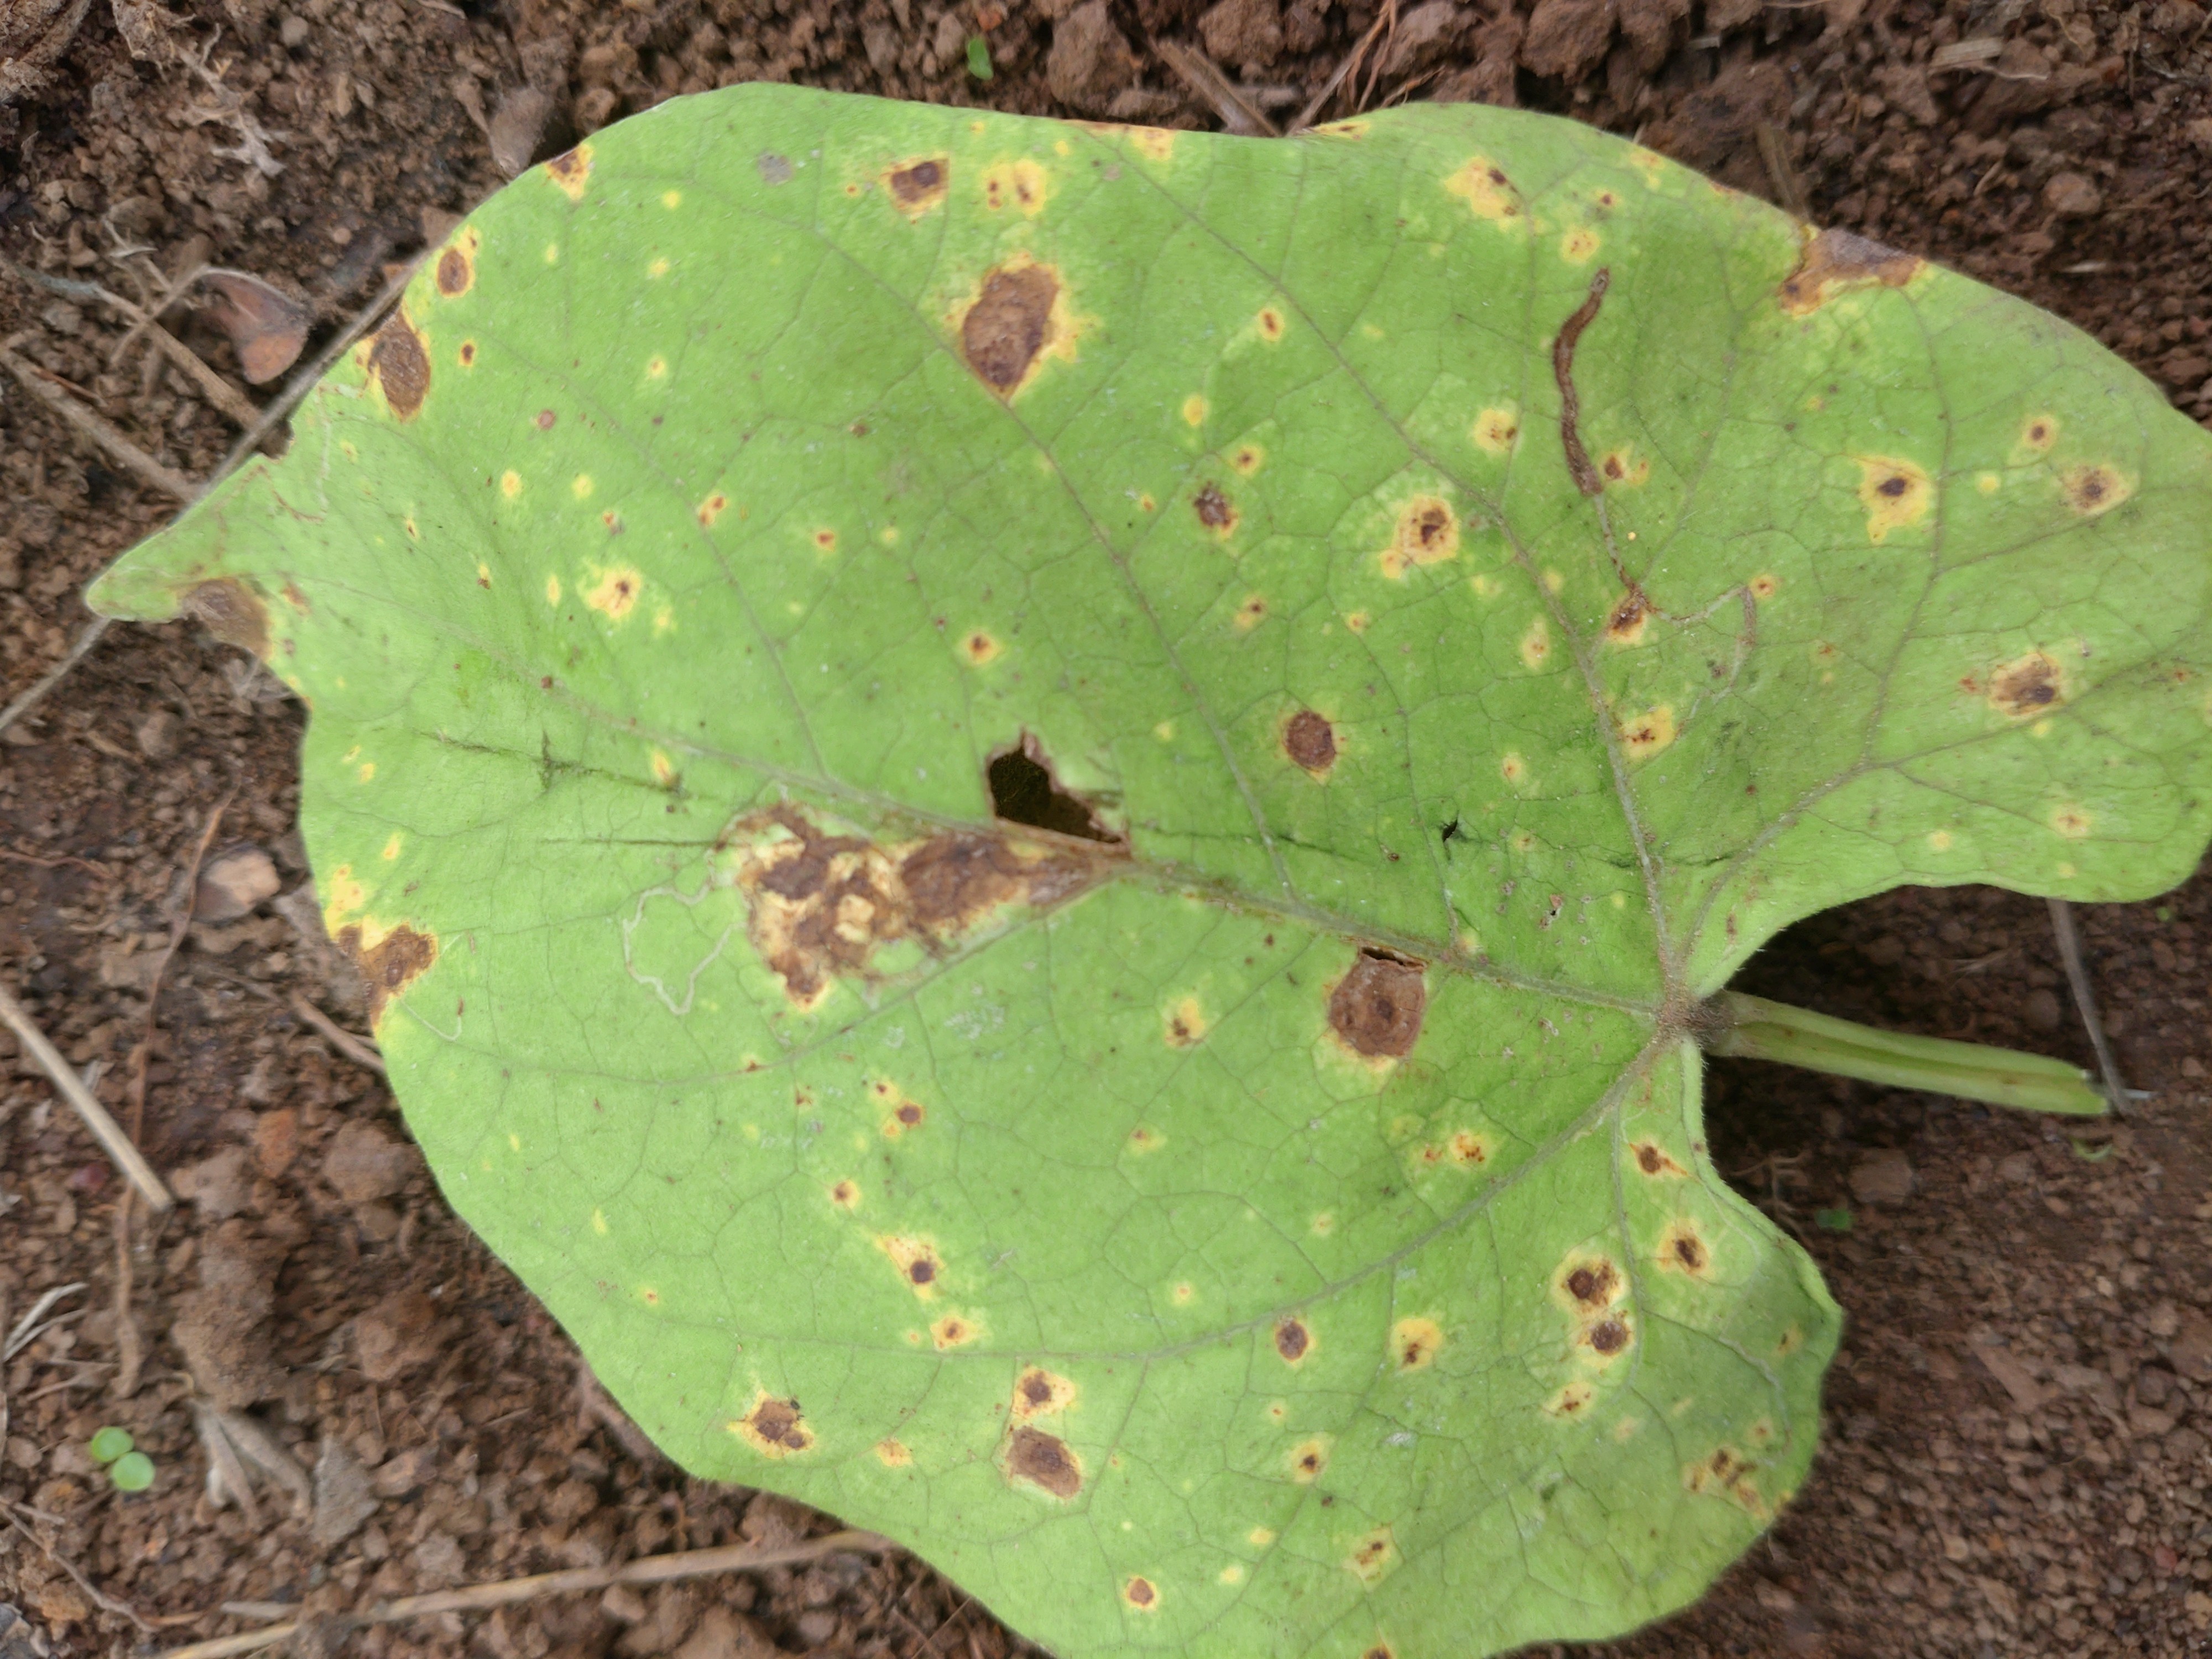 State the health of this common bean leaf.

rust
